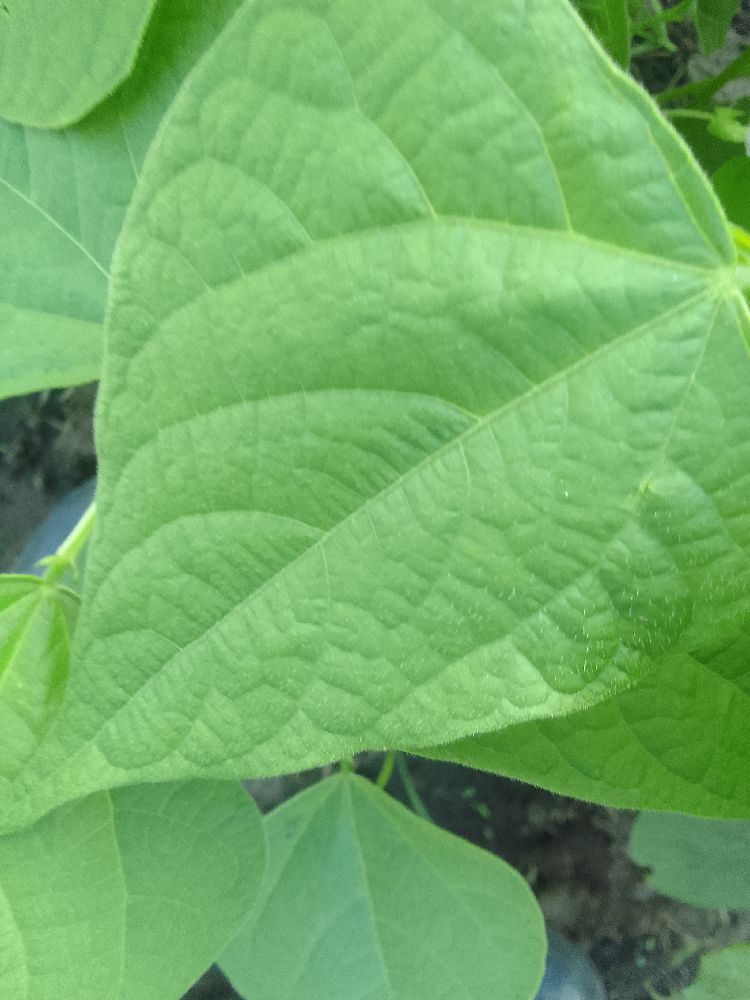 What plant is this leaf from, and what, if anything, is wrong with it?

common bean, healthy
